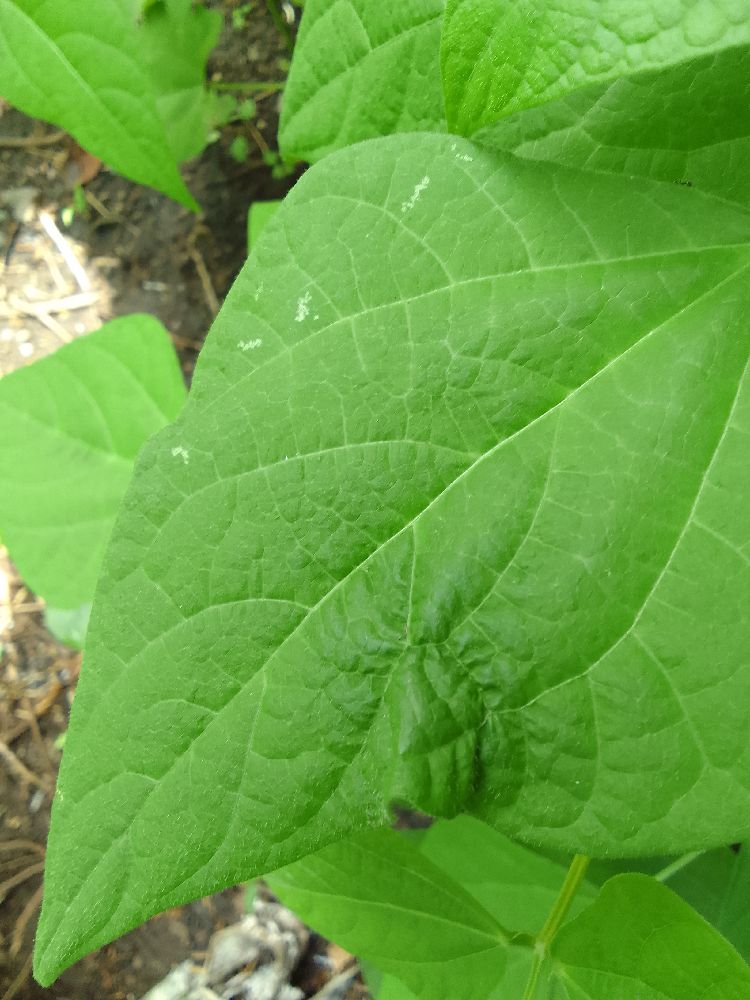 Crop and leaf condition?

common bean, healthy
